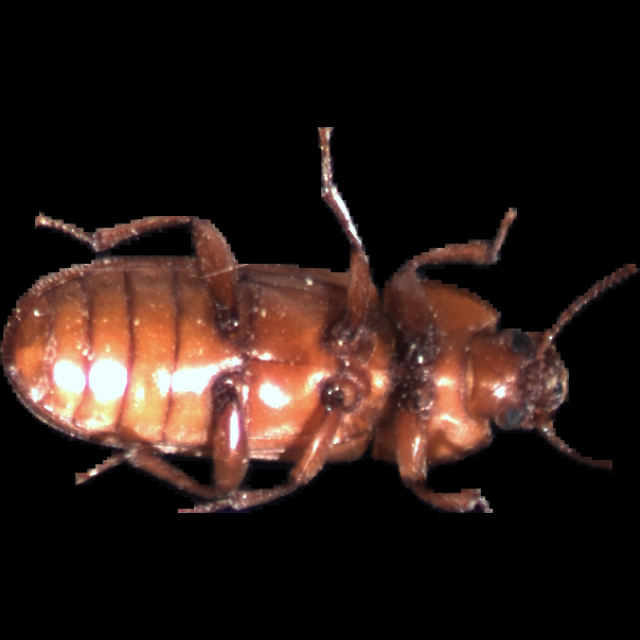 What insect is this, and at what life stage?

mealworm beetle
